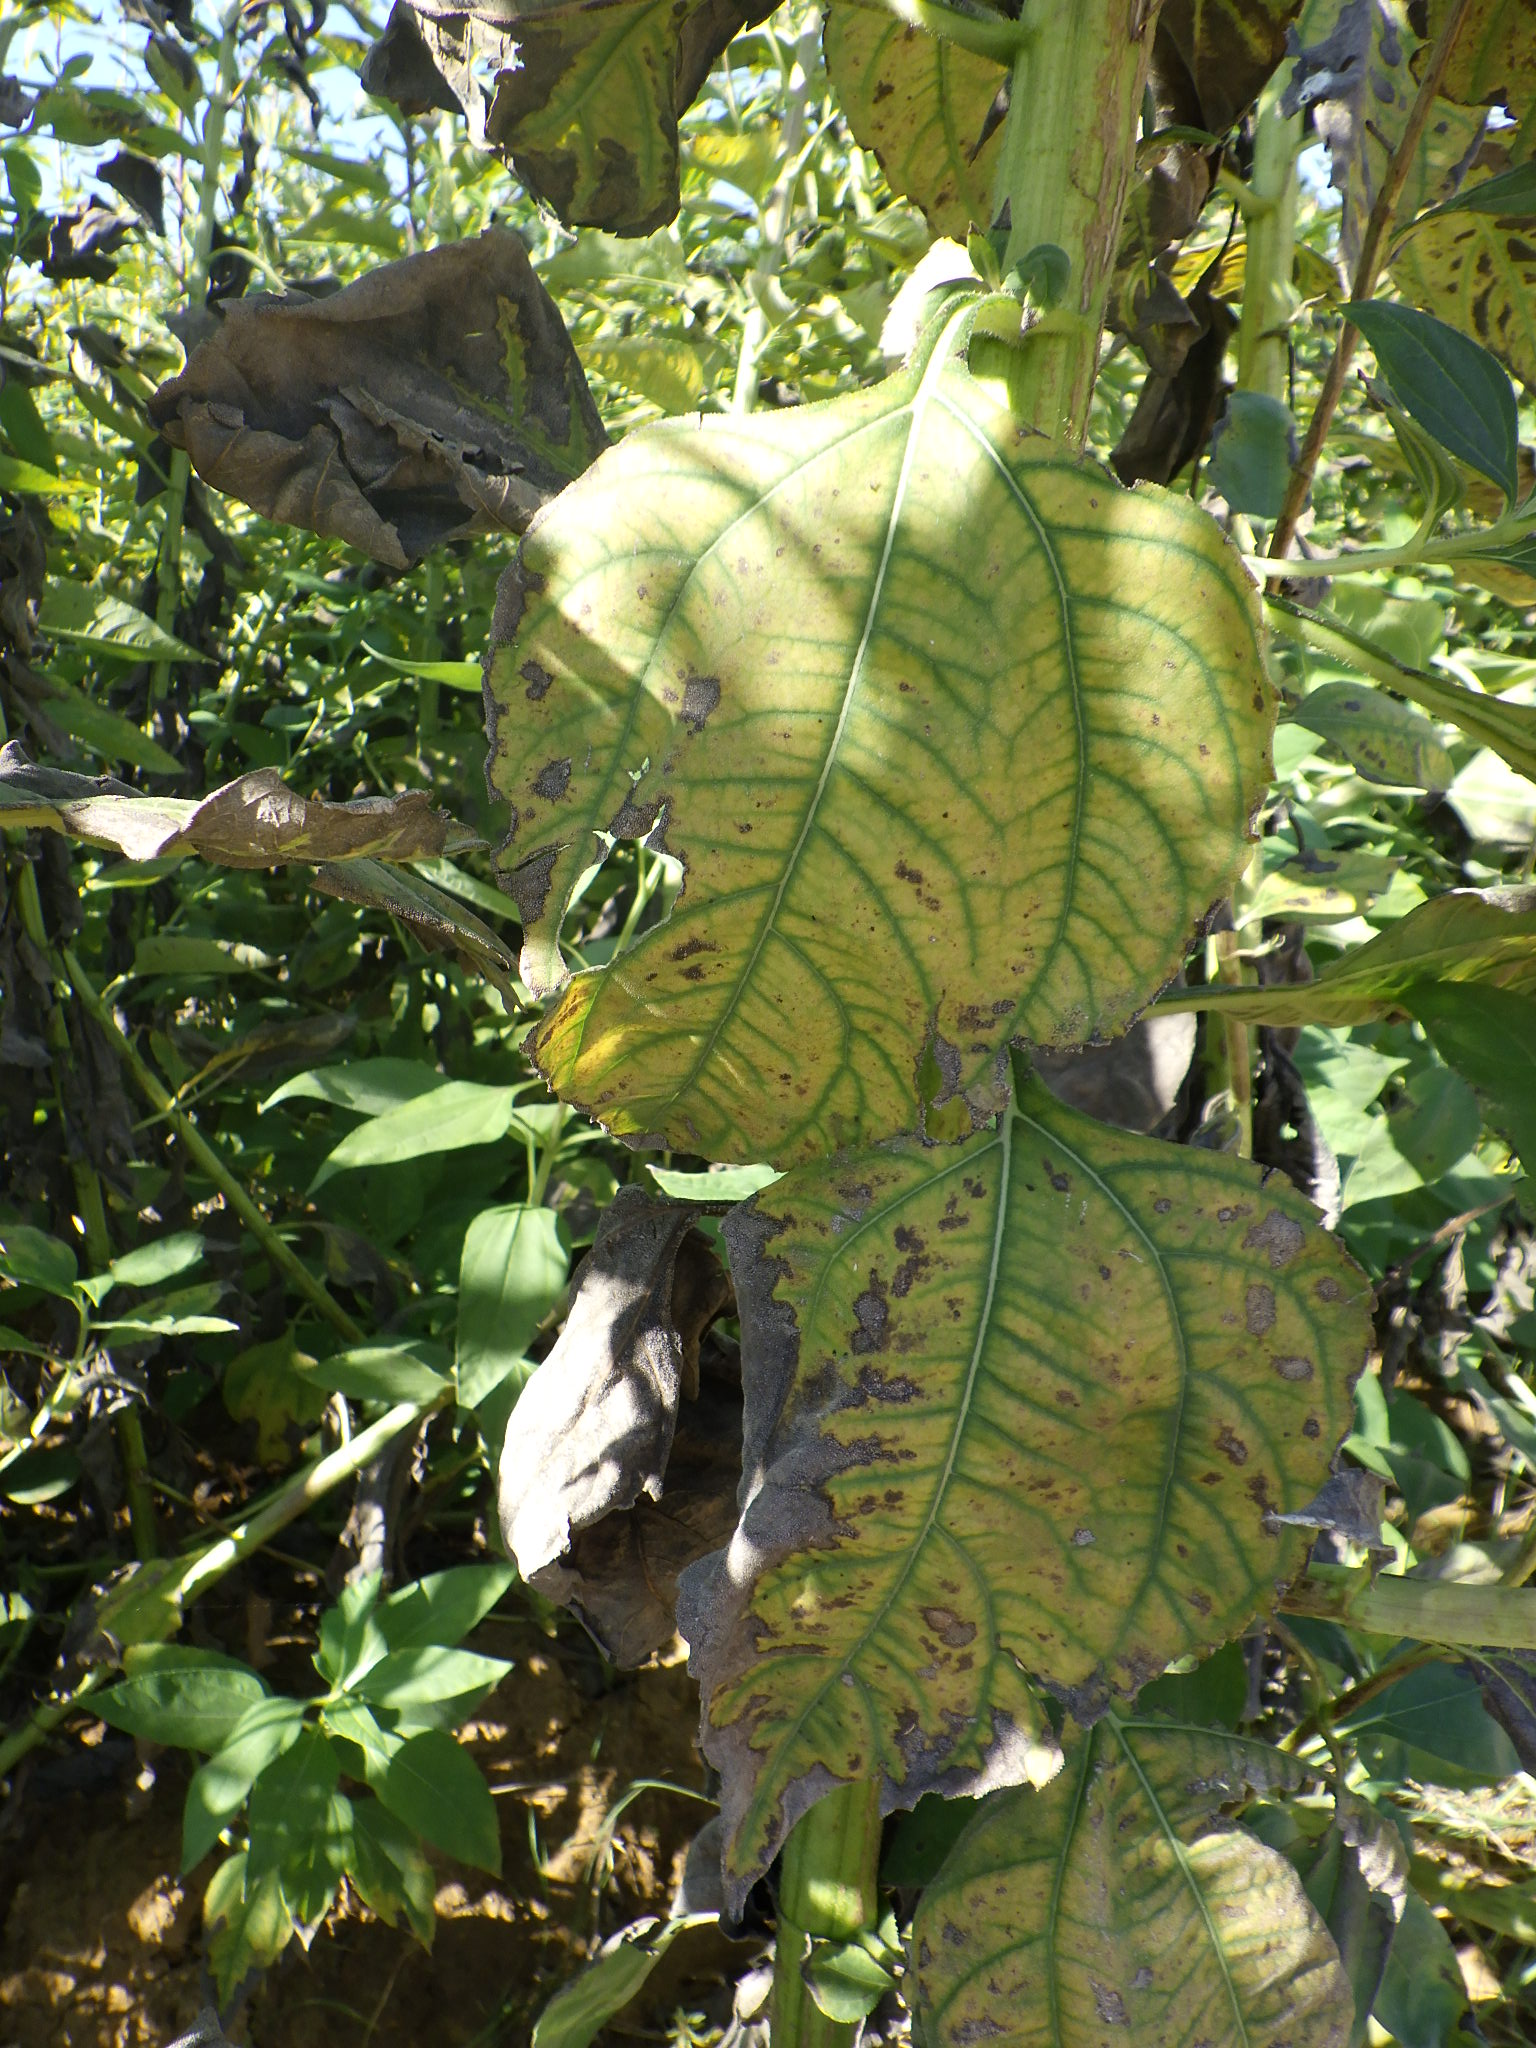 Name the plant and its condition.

topinambur, powdery mildew
